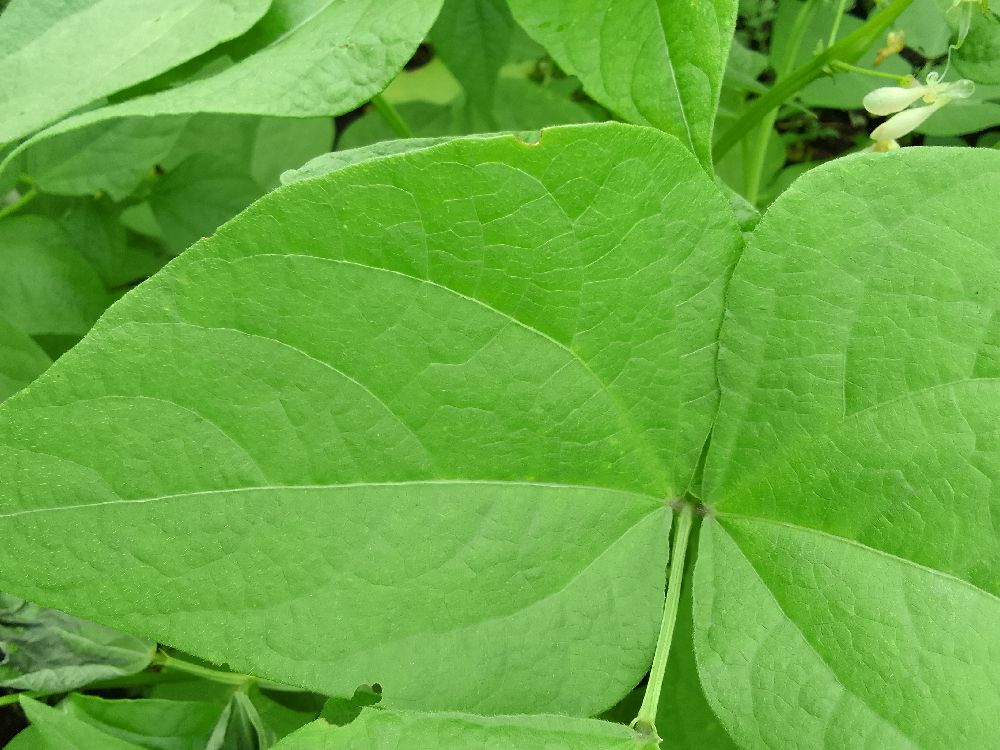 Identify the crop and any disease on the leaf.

common bean, healthy
